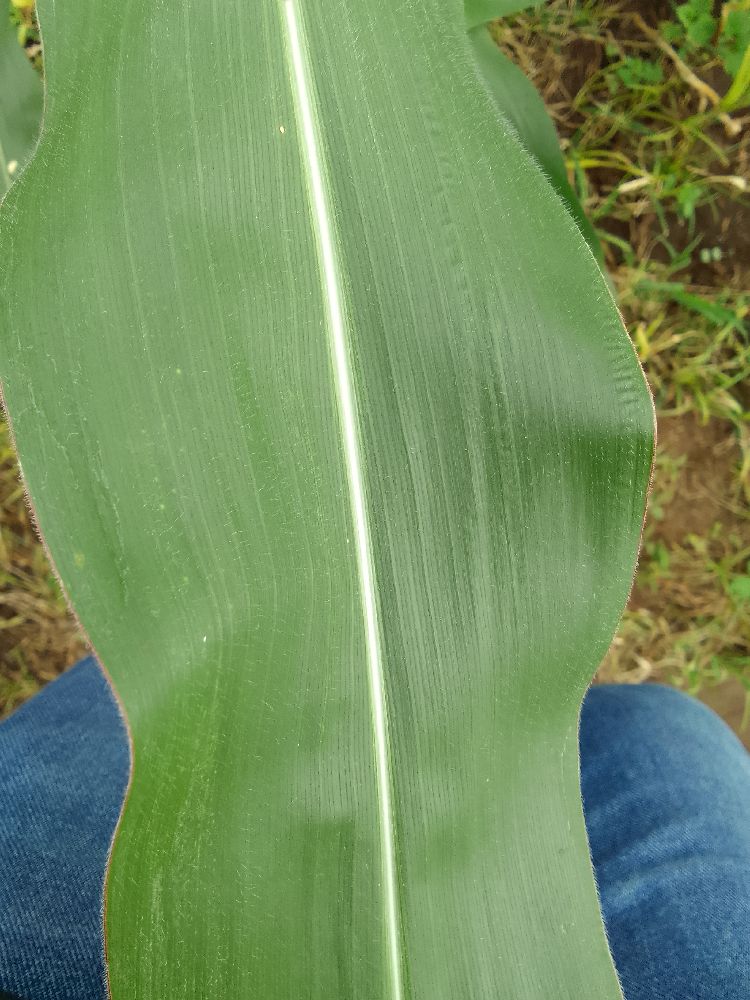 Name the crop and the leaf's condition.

maize, healthy
